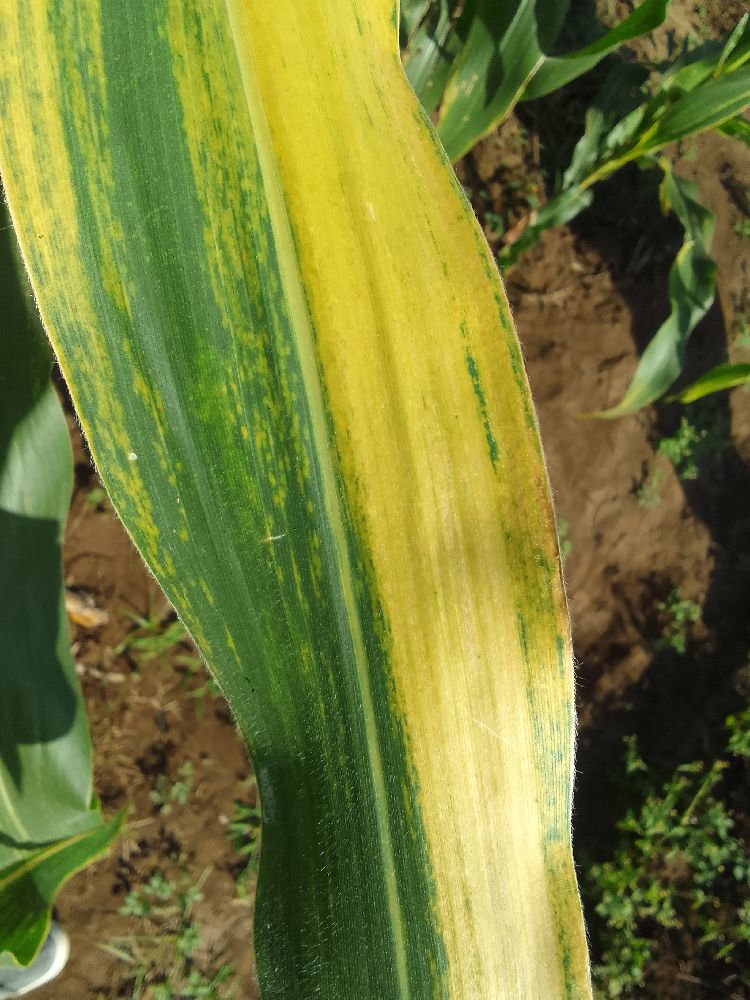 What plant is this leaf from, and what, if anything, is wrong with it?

maize, maize lethal necrosis
